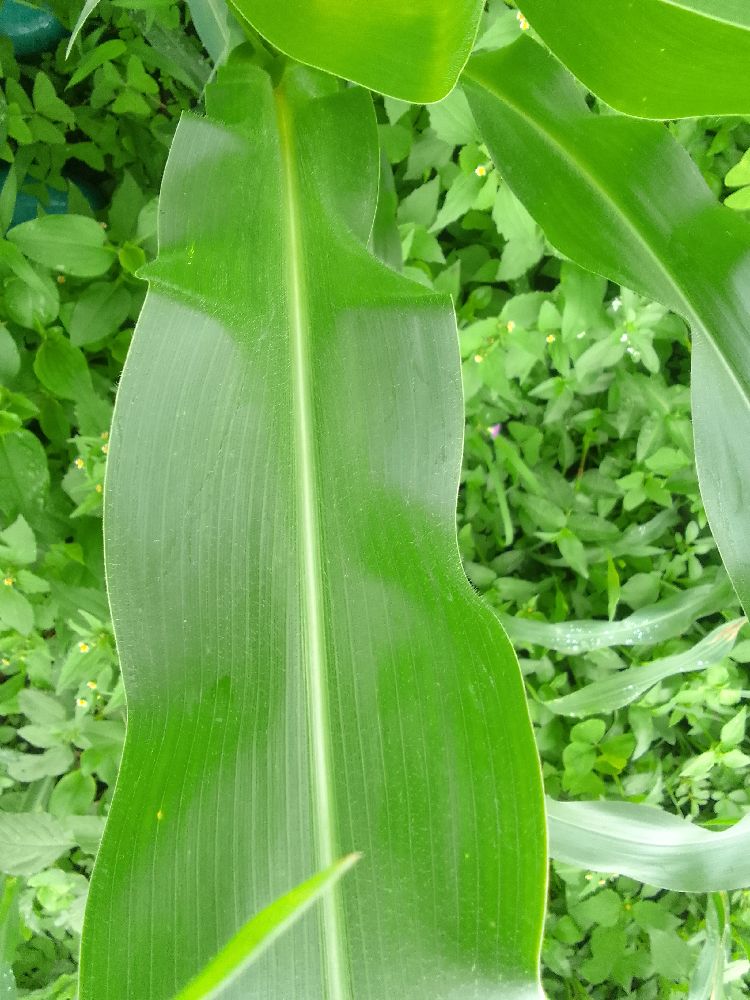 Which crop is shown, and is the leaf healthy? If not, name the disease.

maize, healthy
